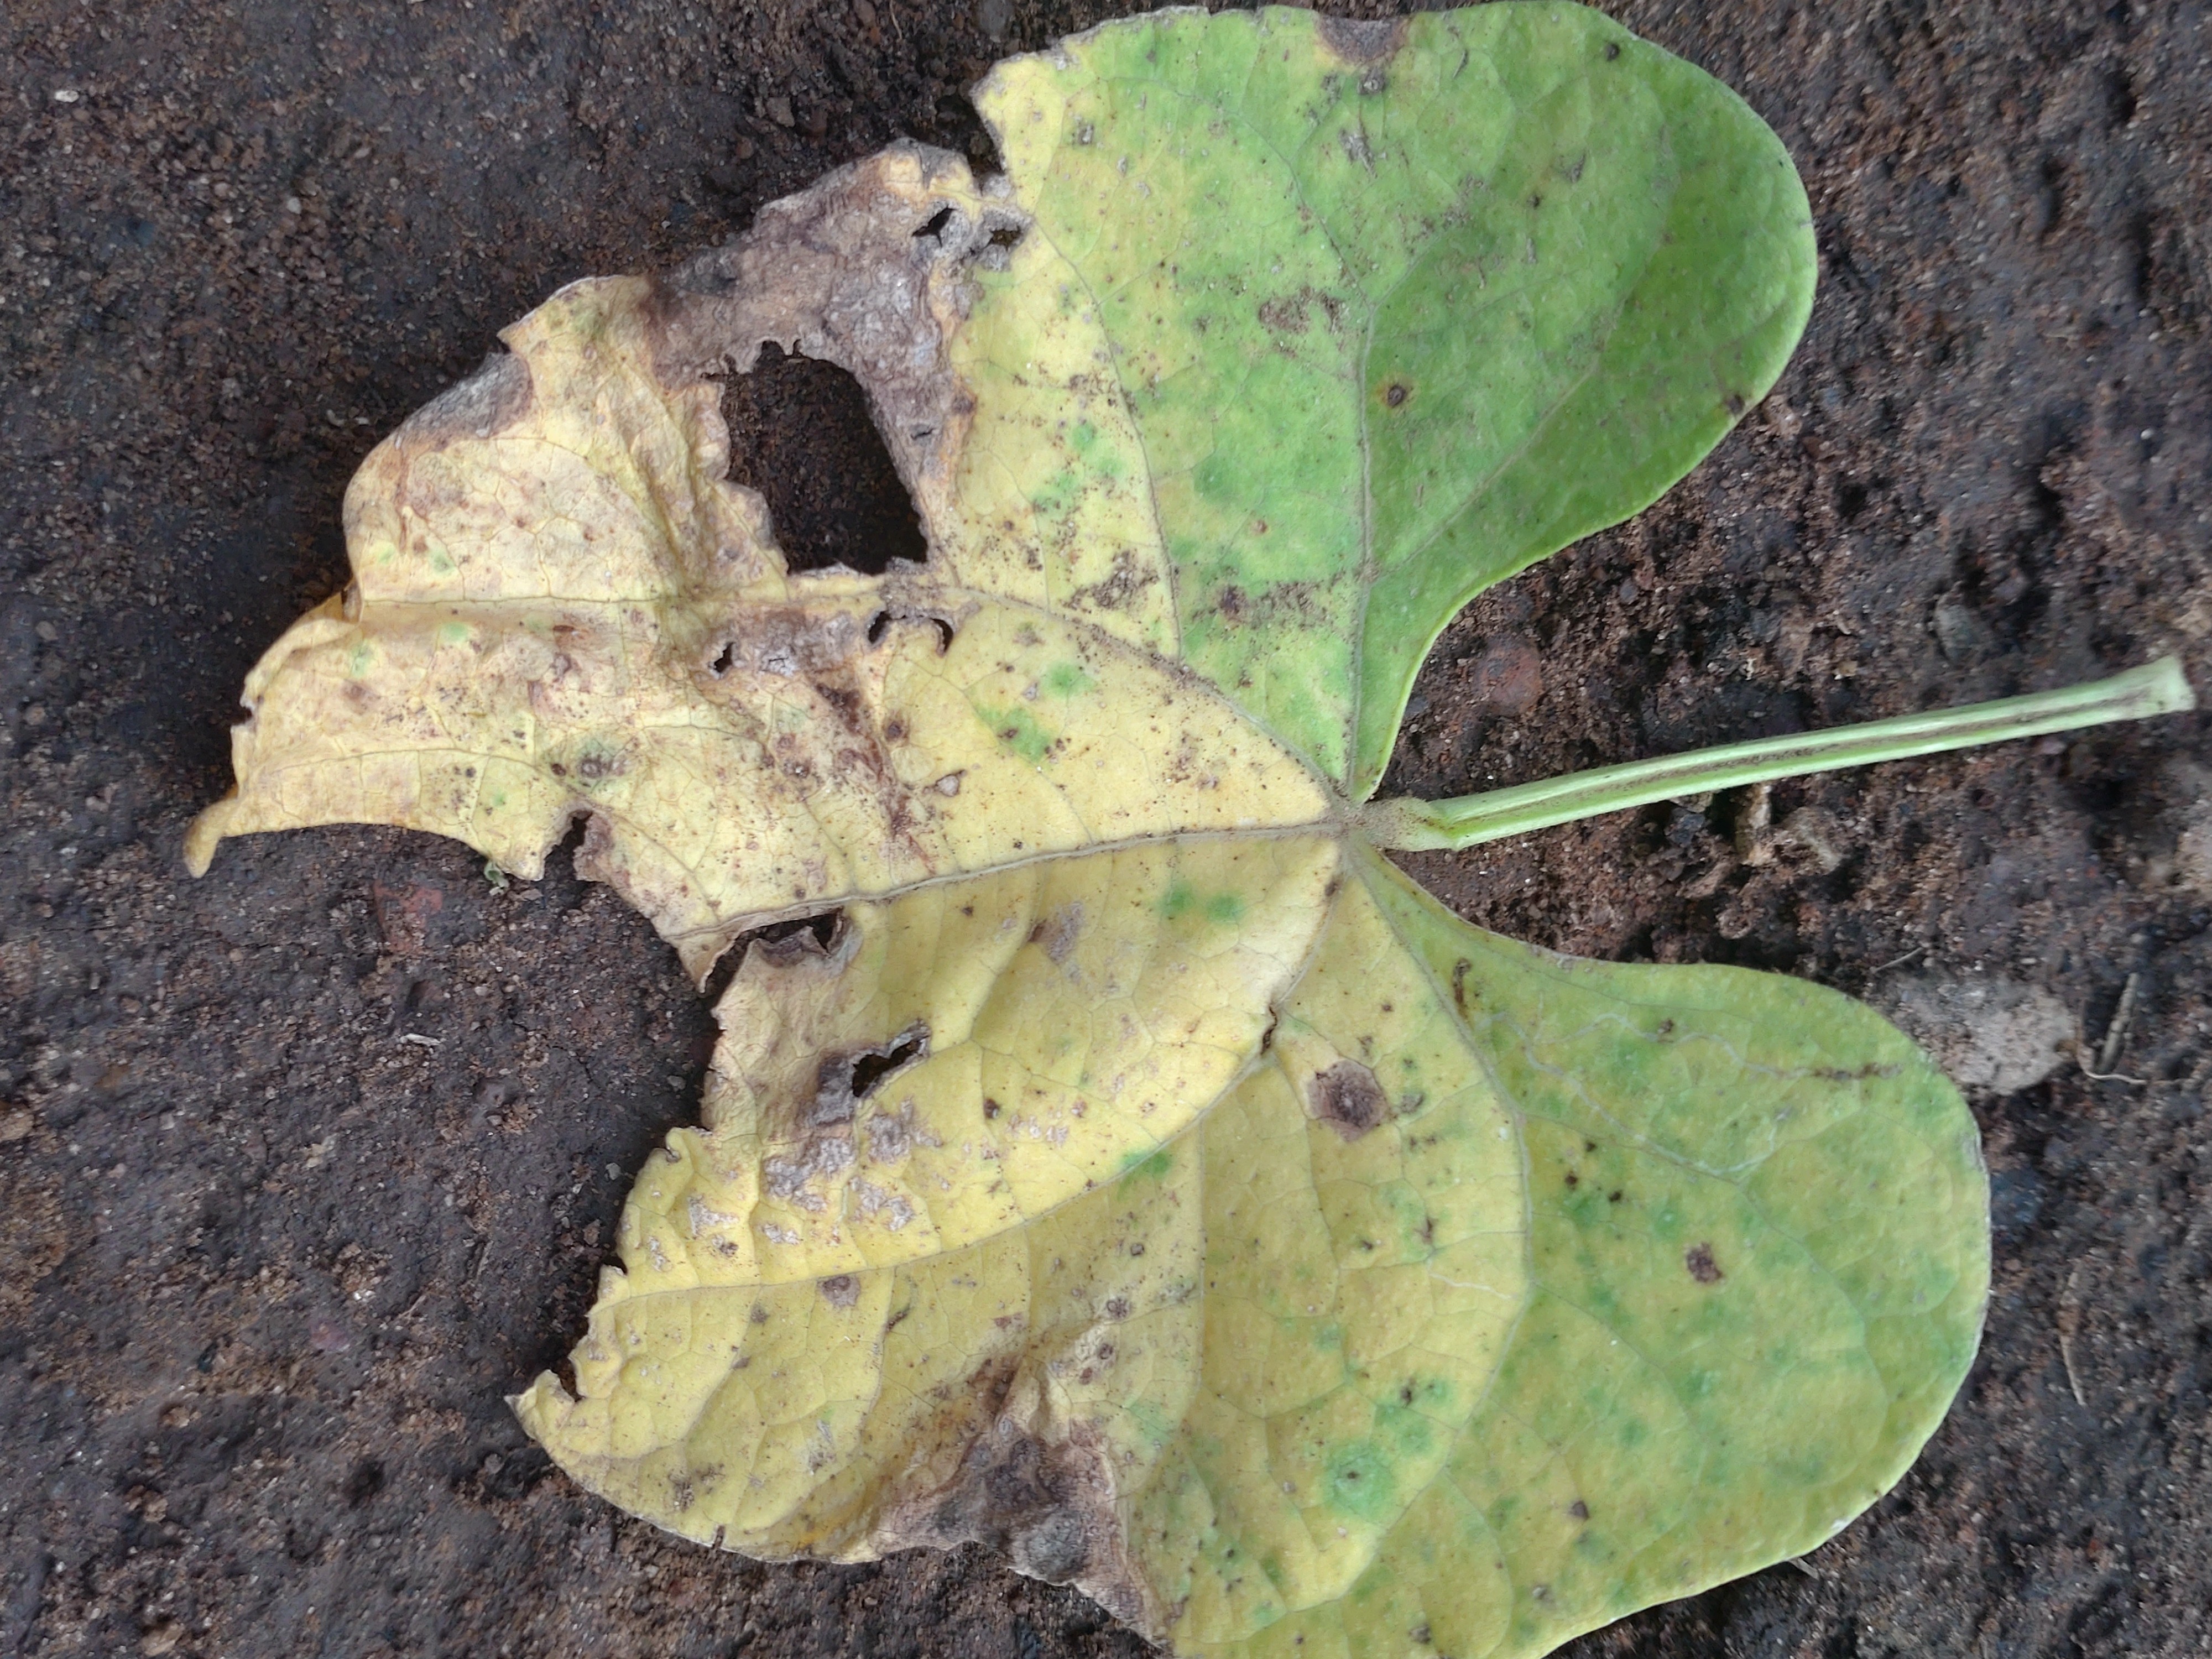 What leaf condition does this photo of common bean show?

anthracnose
